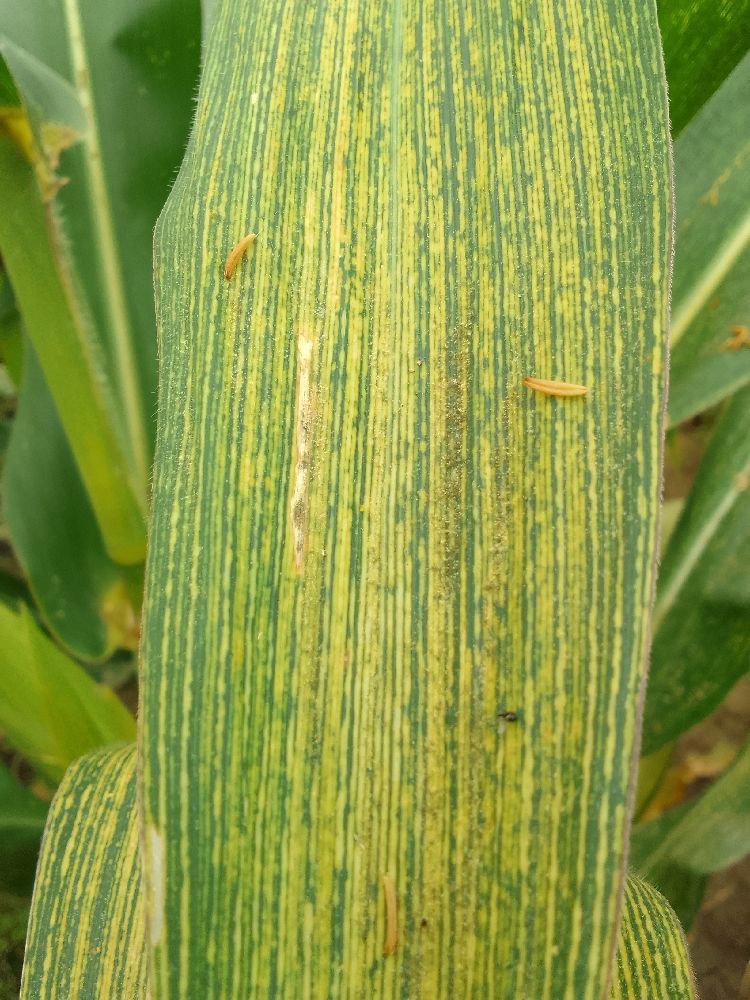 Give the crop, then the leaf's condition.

maize, maize streak virus
